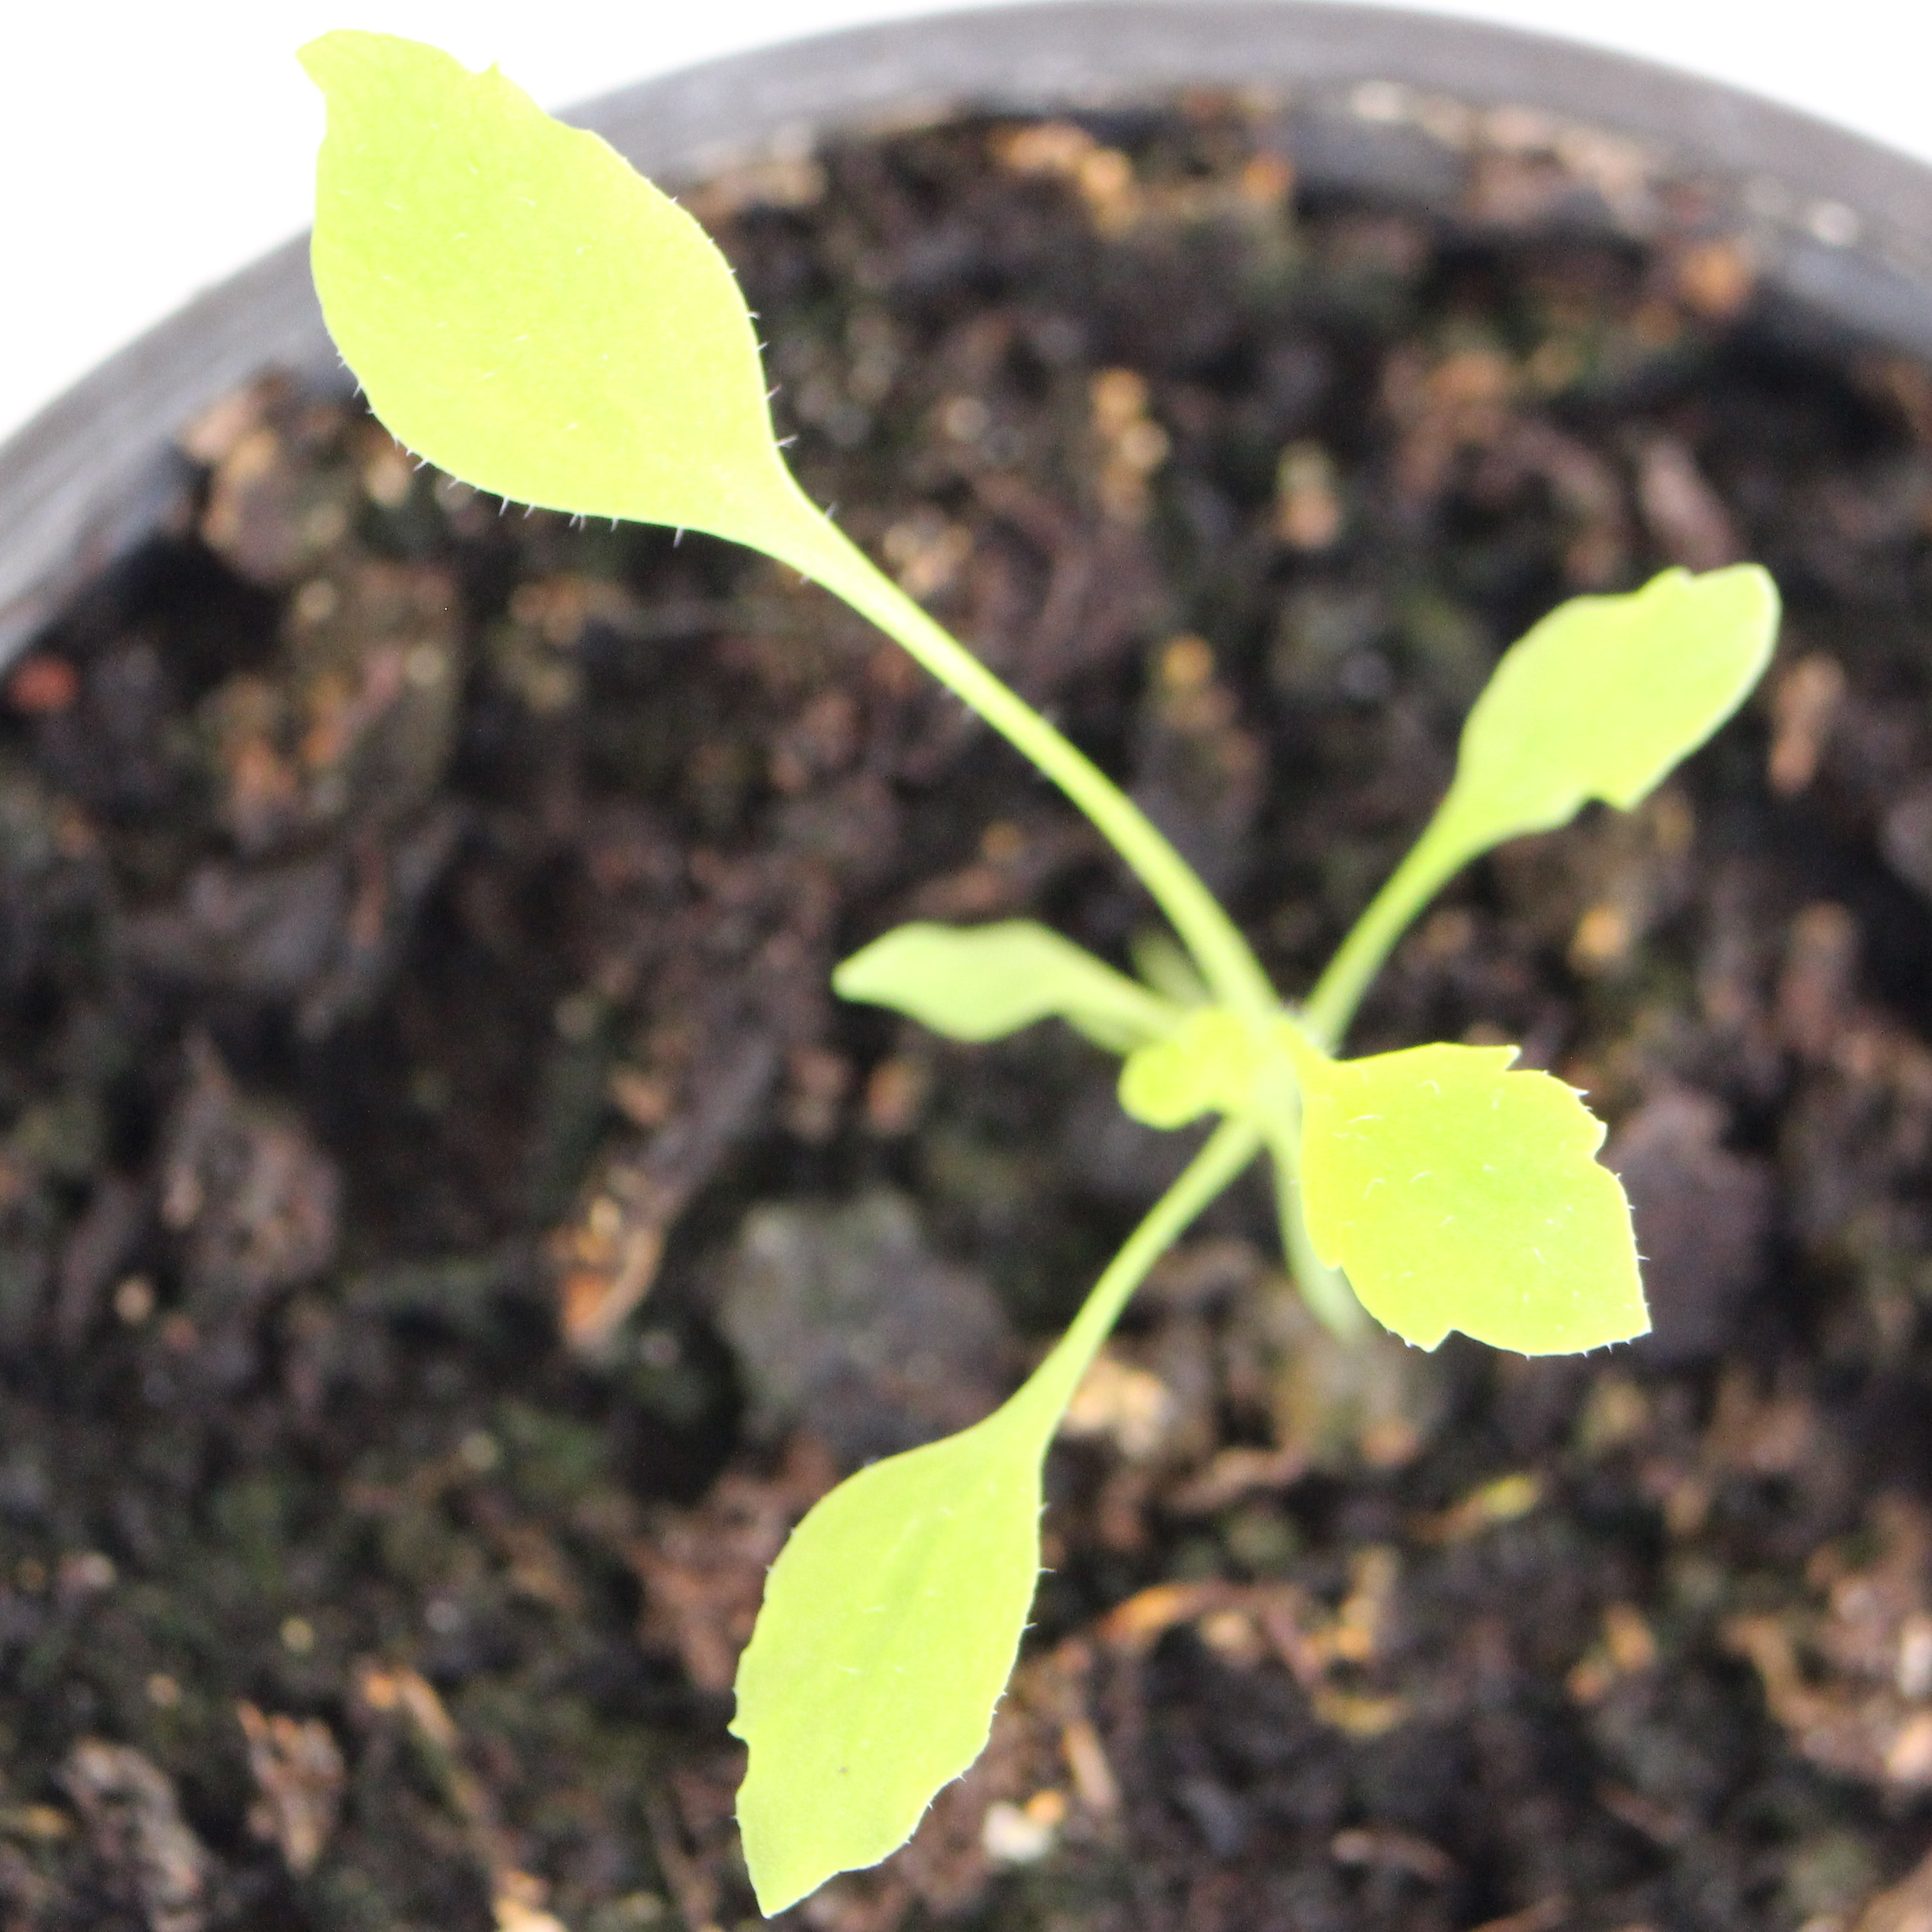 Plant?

Papaver rhoeas
